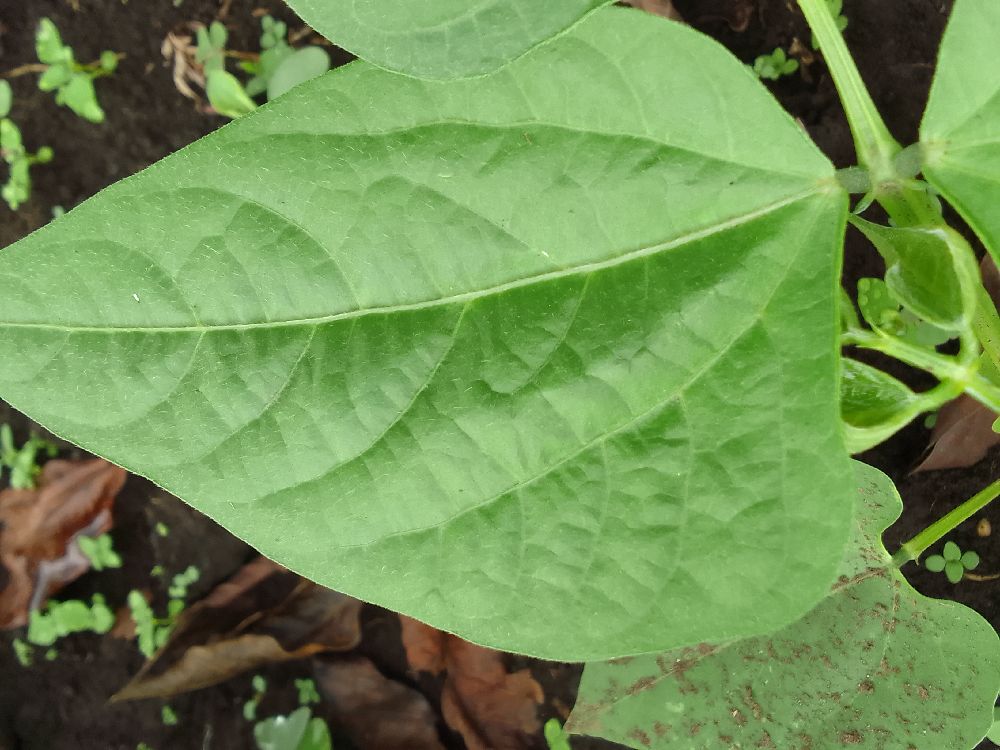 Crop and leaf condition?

common bean, healthy
